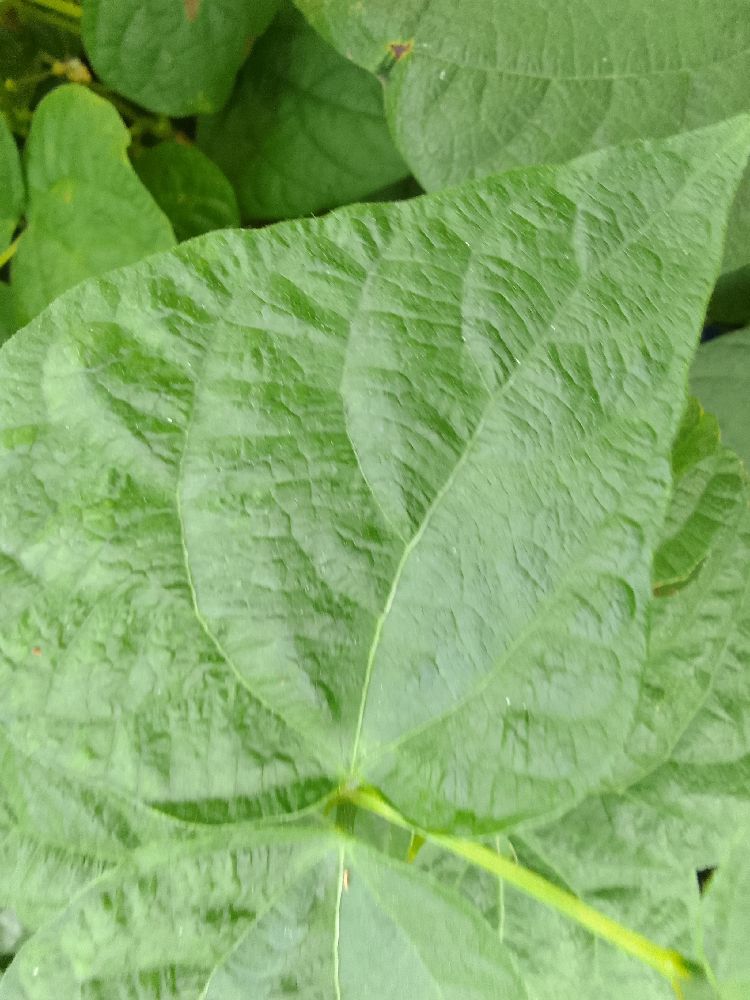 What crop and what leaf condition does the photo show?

common bean, healthy
